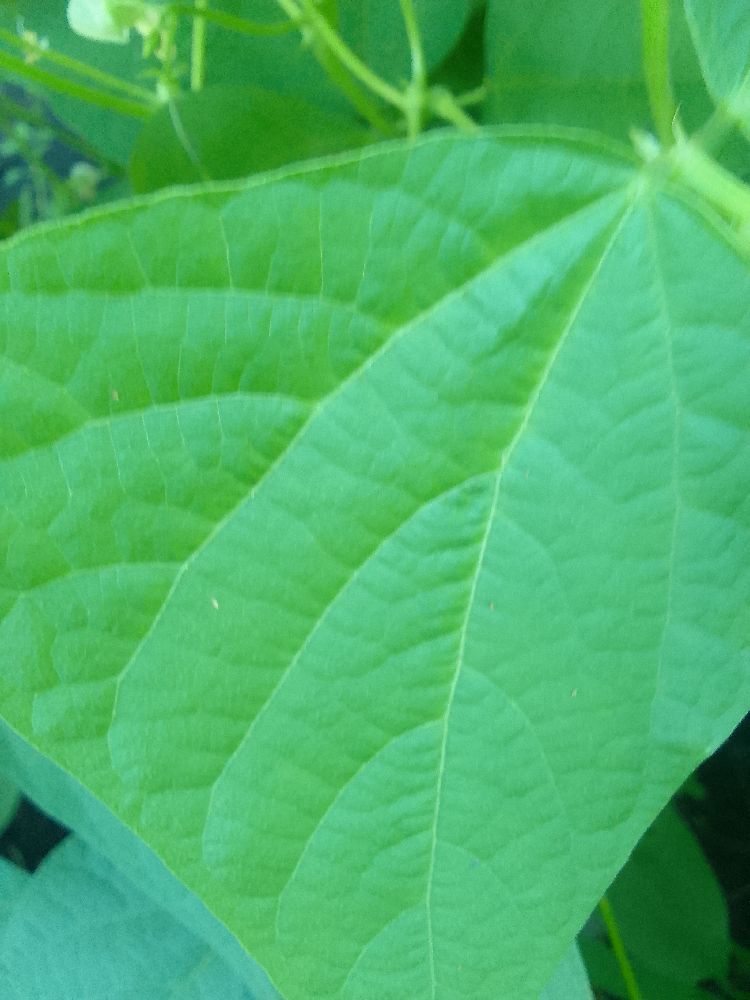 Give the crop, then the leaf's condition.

common bean, healthy
